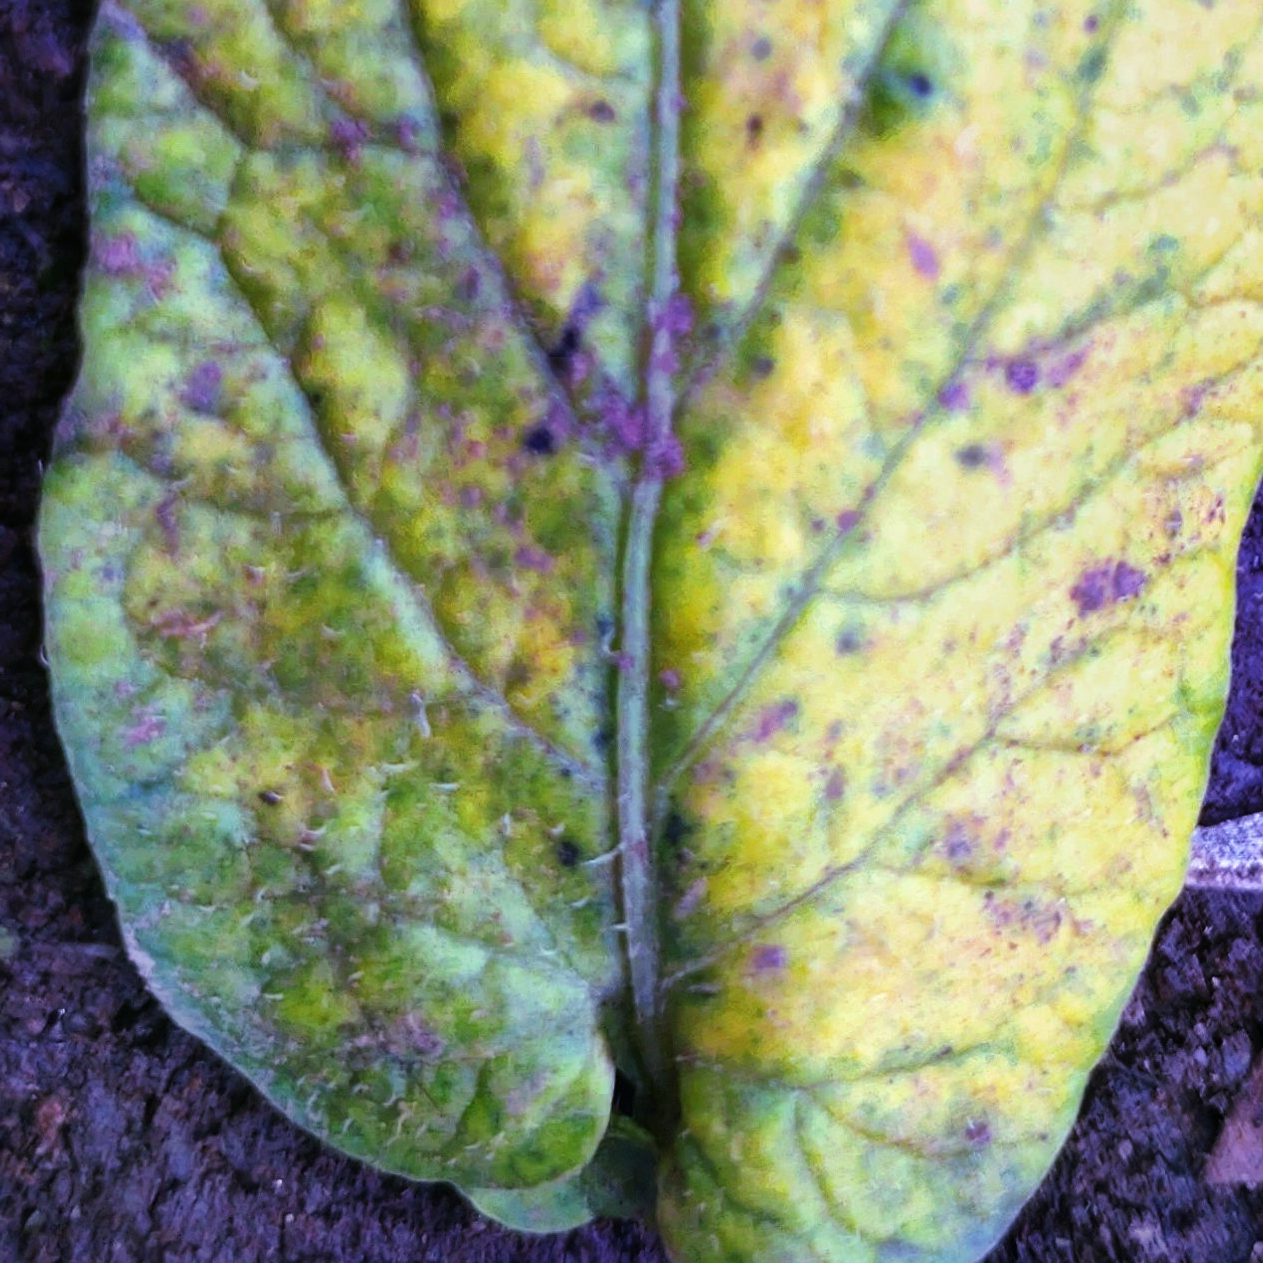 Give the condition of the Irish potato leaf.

late blight
